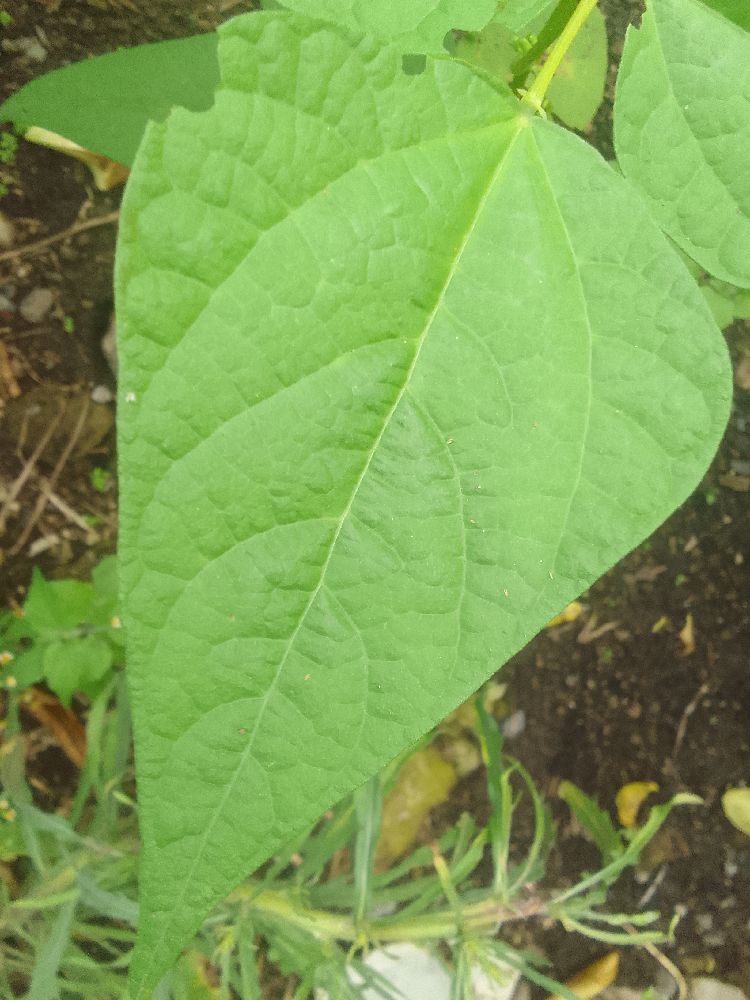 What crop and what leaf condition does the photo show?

common bean, healthy
